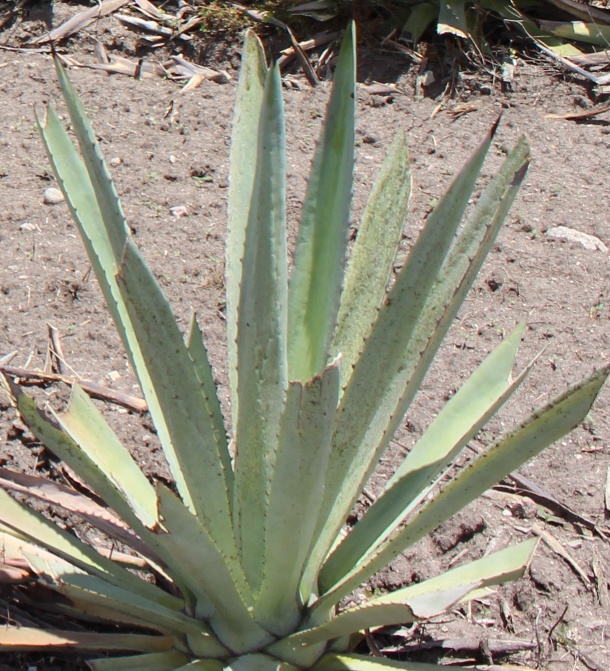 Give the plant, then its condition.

agave, small
